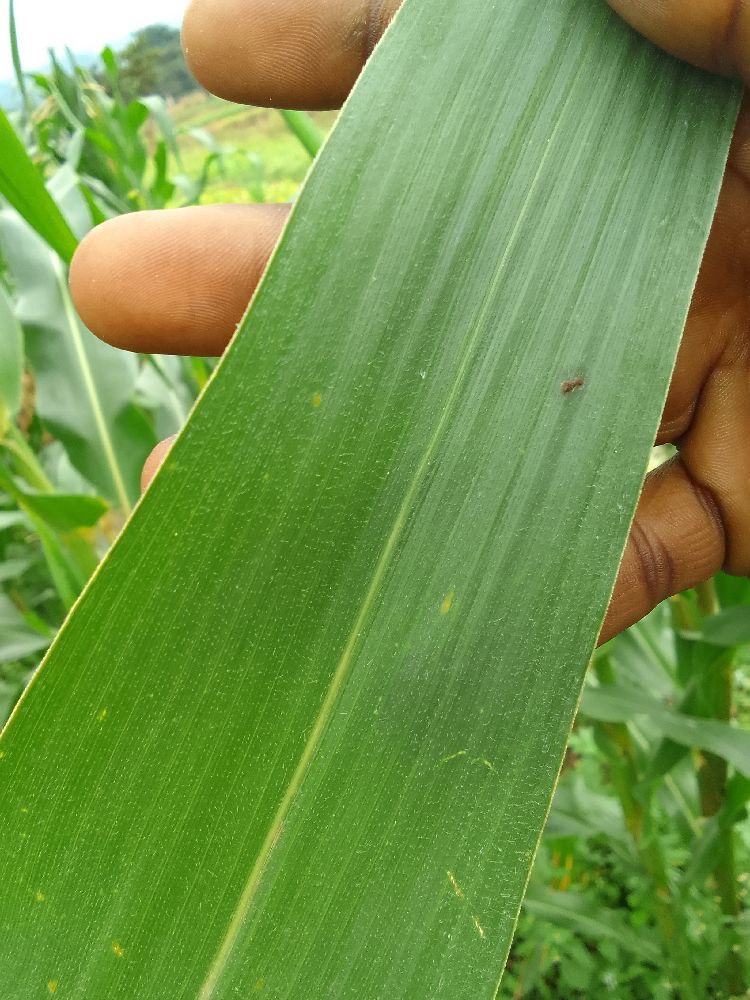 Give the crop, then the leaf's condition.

maize, healthy
